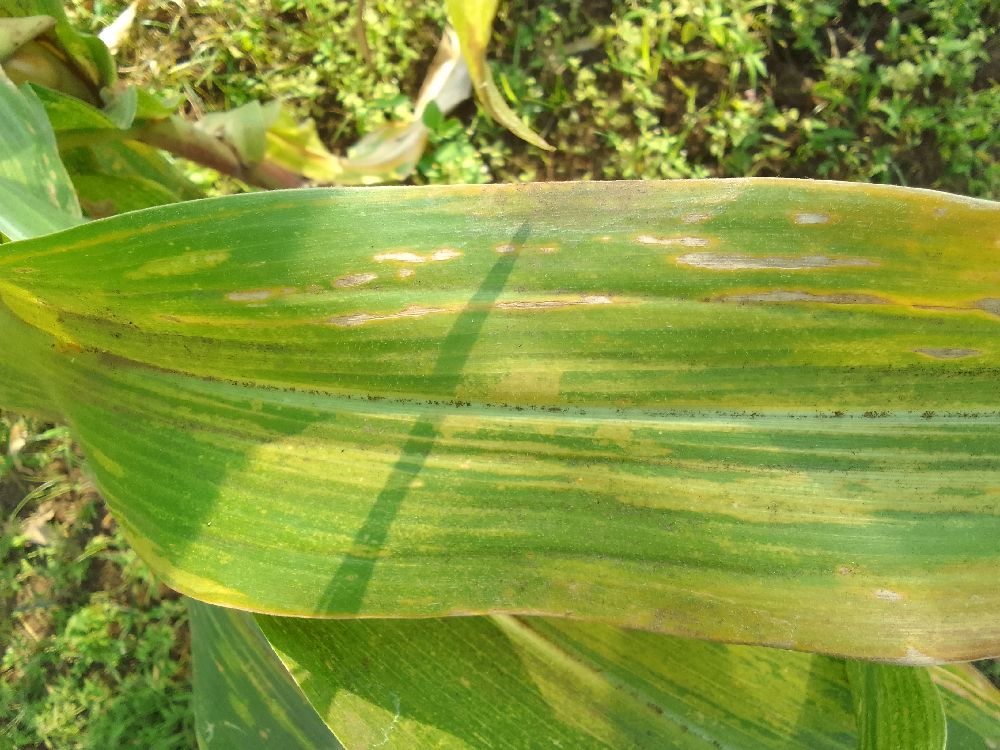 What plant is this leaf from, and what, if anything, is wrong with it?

maize, maize lethal necrosis
